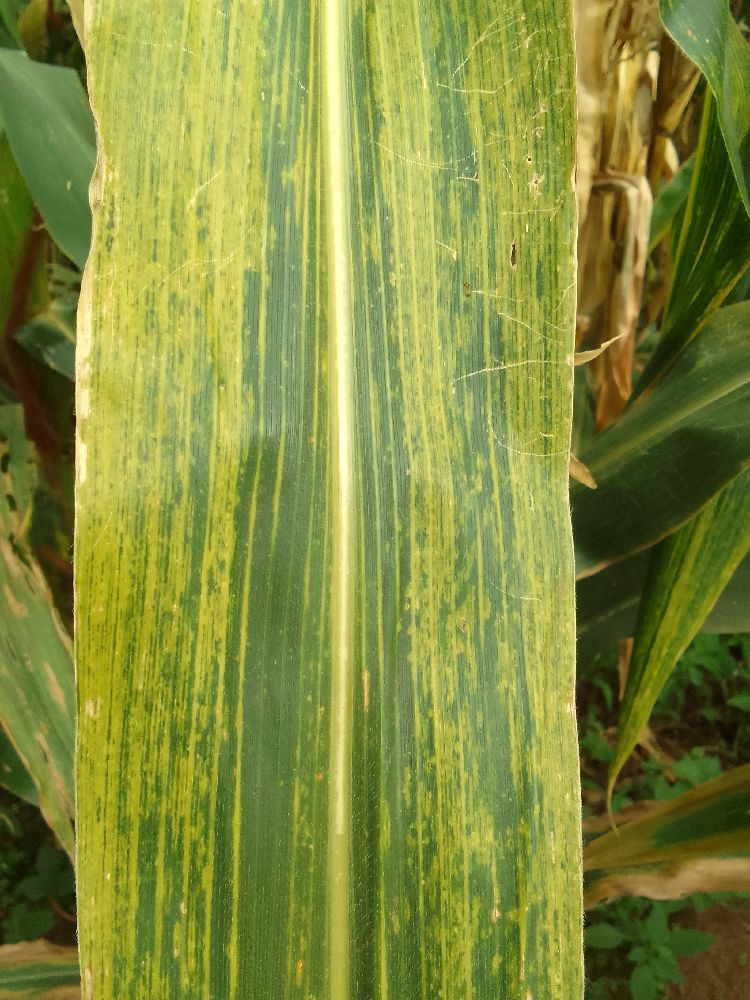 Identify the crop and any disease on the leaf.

maize, maize lethal necrosis
